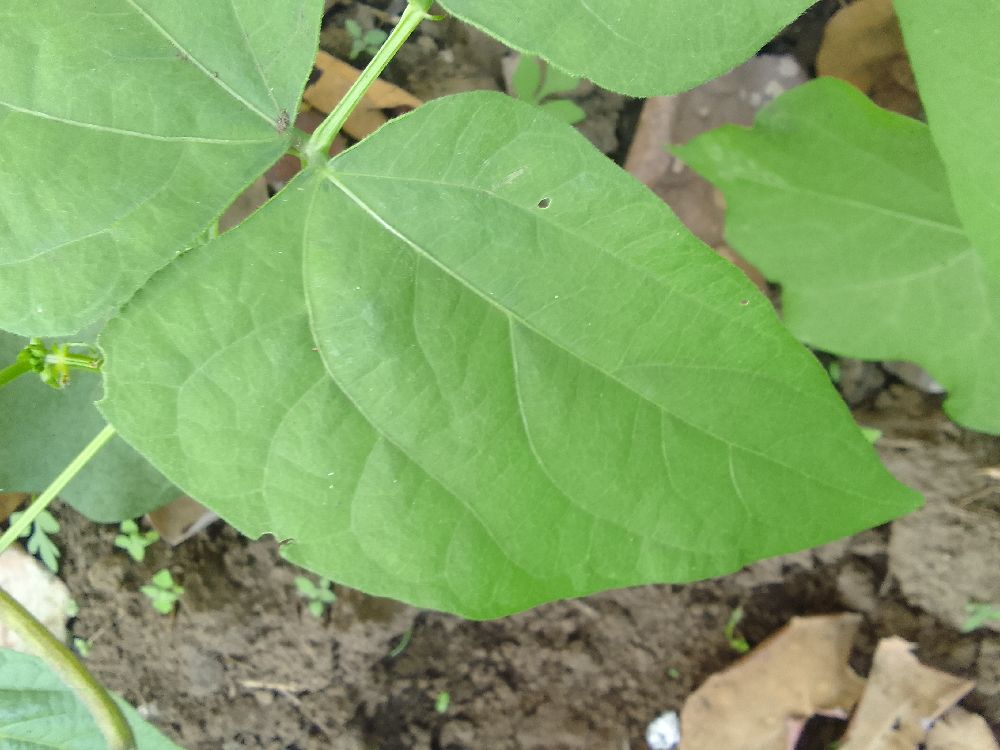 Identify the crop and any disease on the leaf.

common bean, healthy
